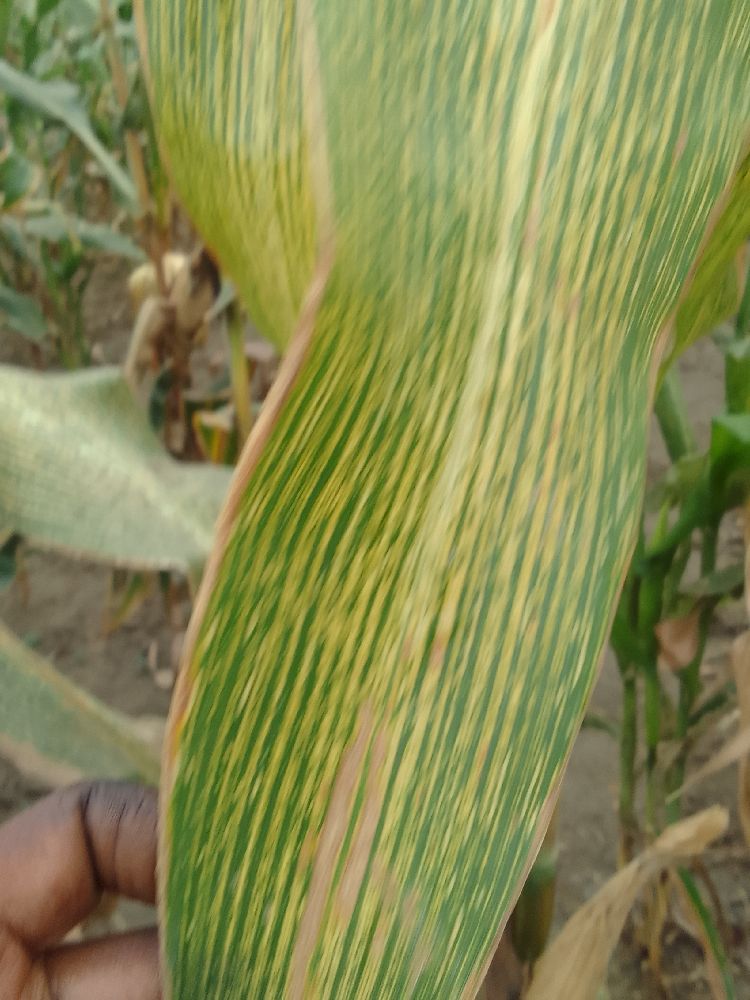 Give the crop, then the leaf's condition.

maize, maize streak virus
